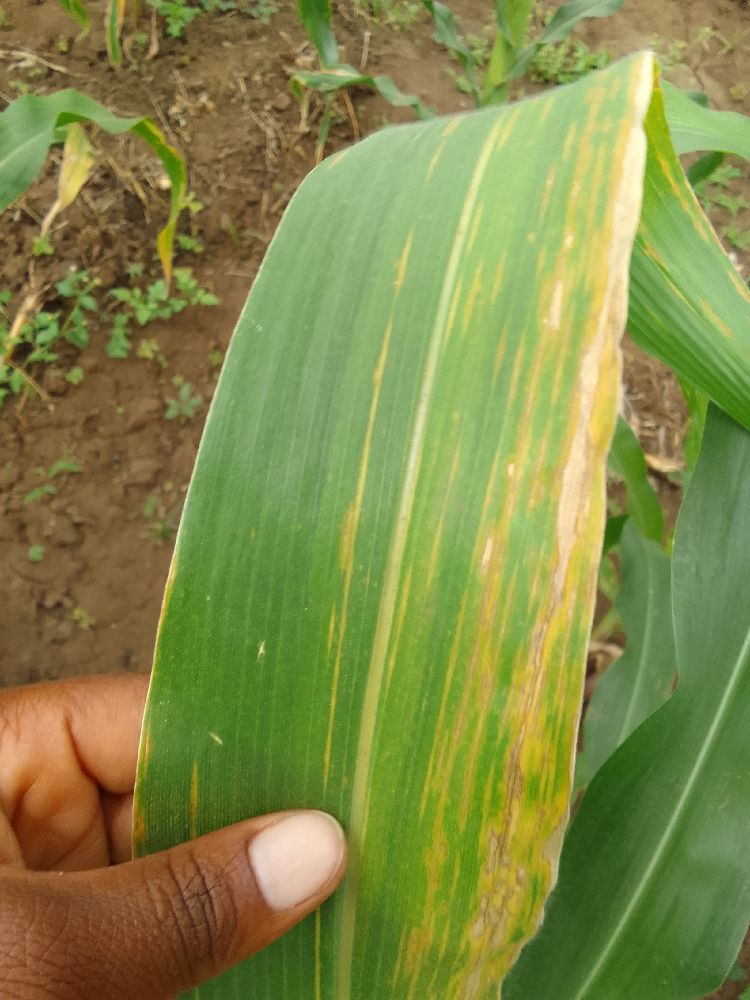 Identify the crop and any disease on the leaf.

maize, maize lethal necrosis
